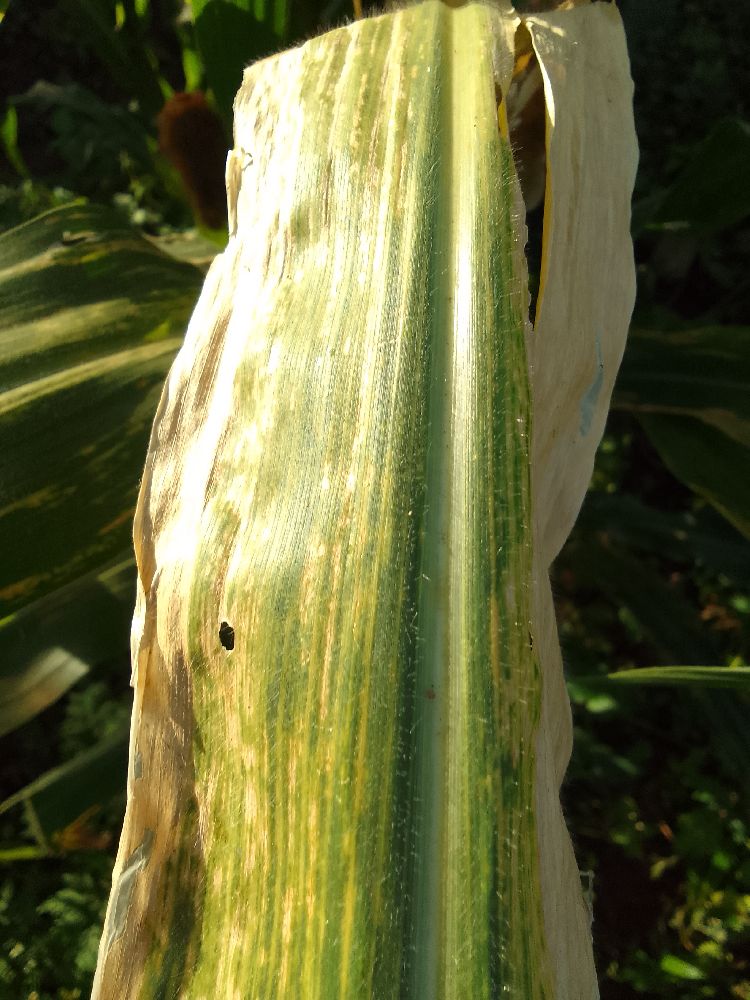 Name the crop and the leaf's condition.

maize, maize lethal necrosis
